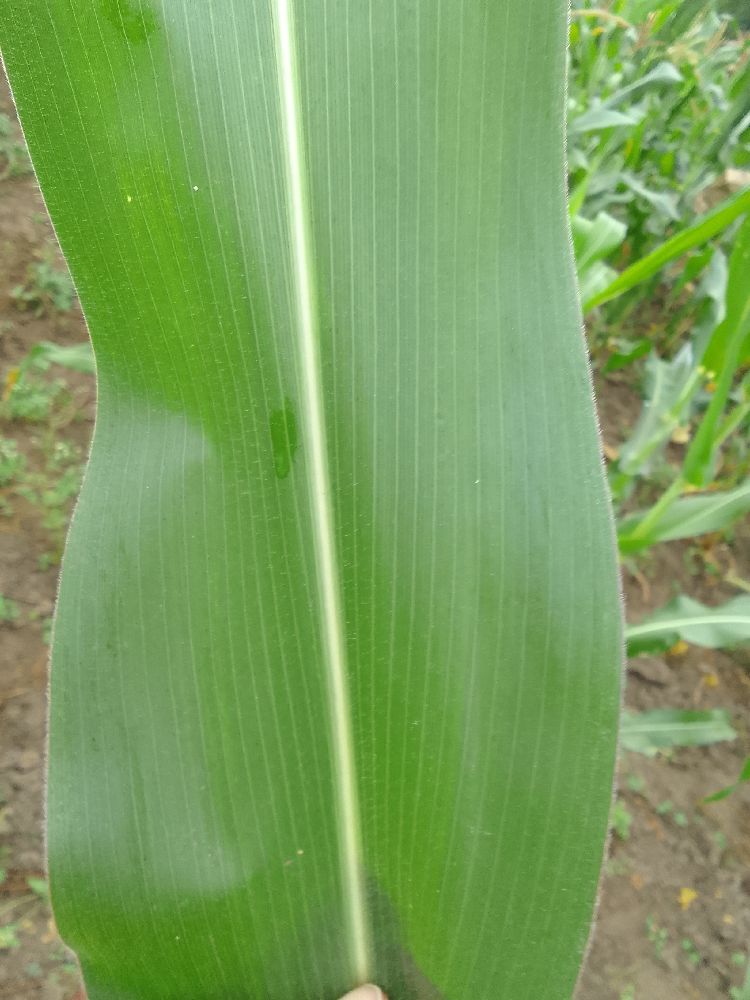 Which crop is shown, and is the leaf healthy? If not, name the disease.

maize, healthy
